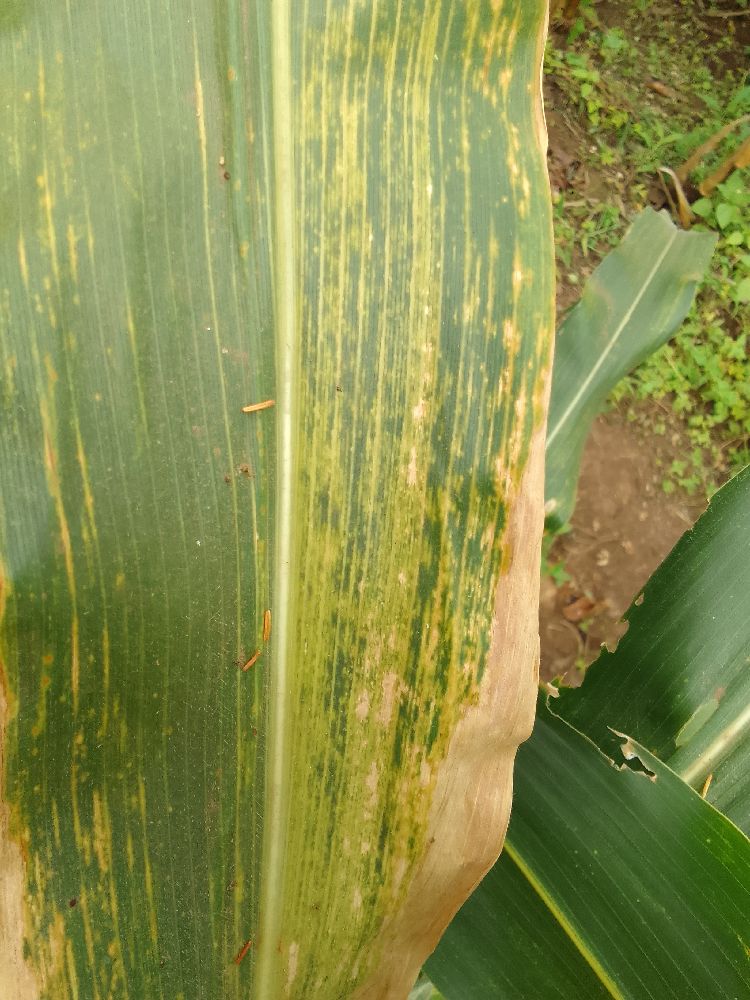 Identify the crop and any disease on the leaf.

maize, maize lethal necrosis
